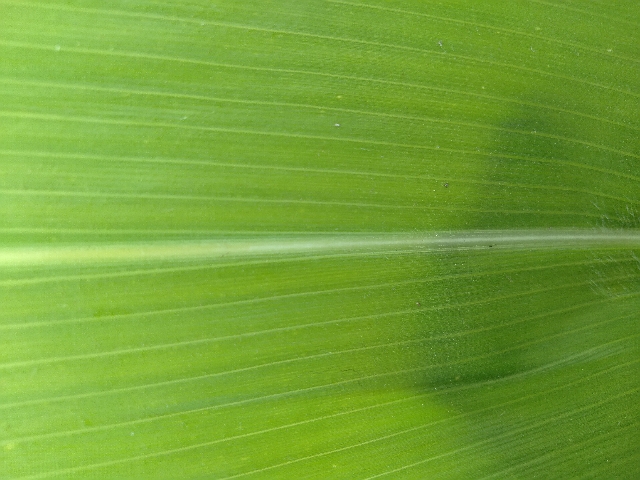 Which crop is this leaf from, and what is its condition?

maize, healthy
